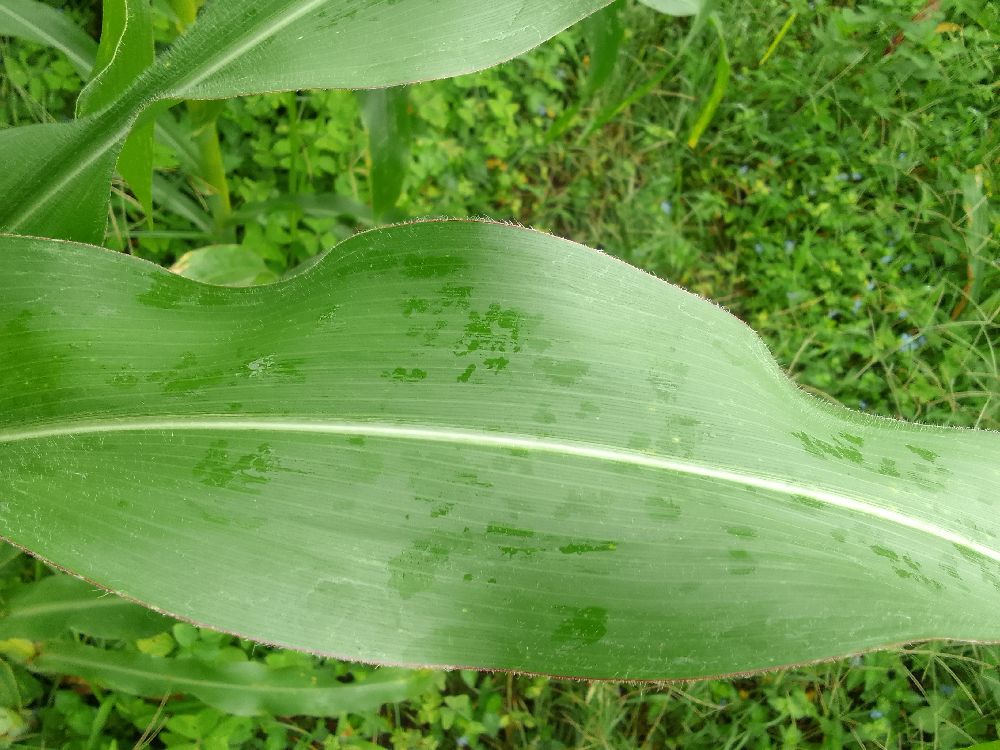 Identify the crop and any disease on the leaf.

maize, healthy
